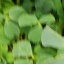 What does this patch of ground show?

unstructured weed
